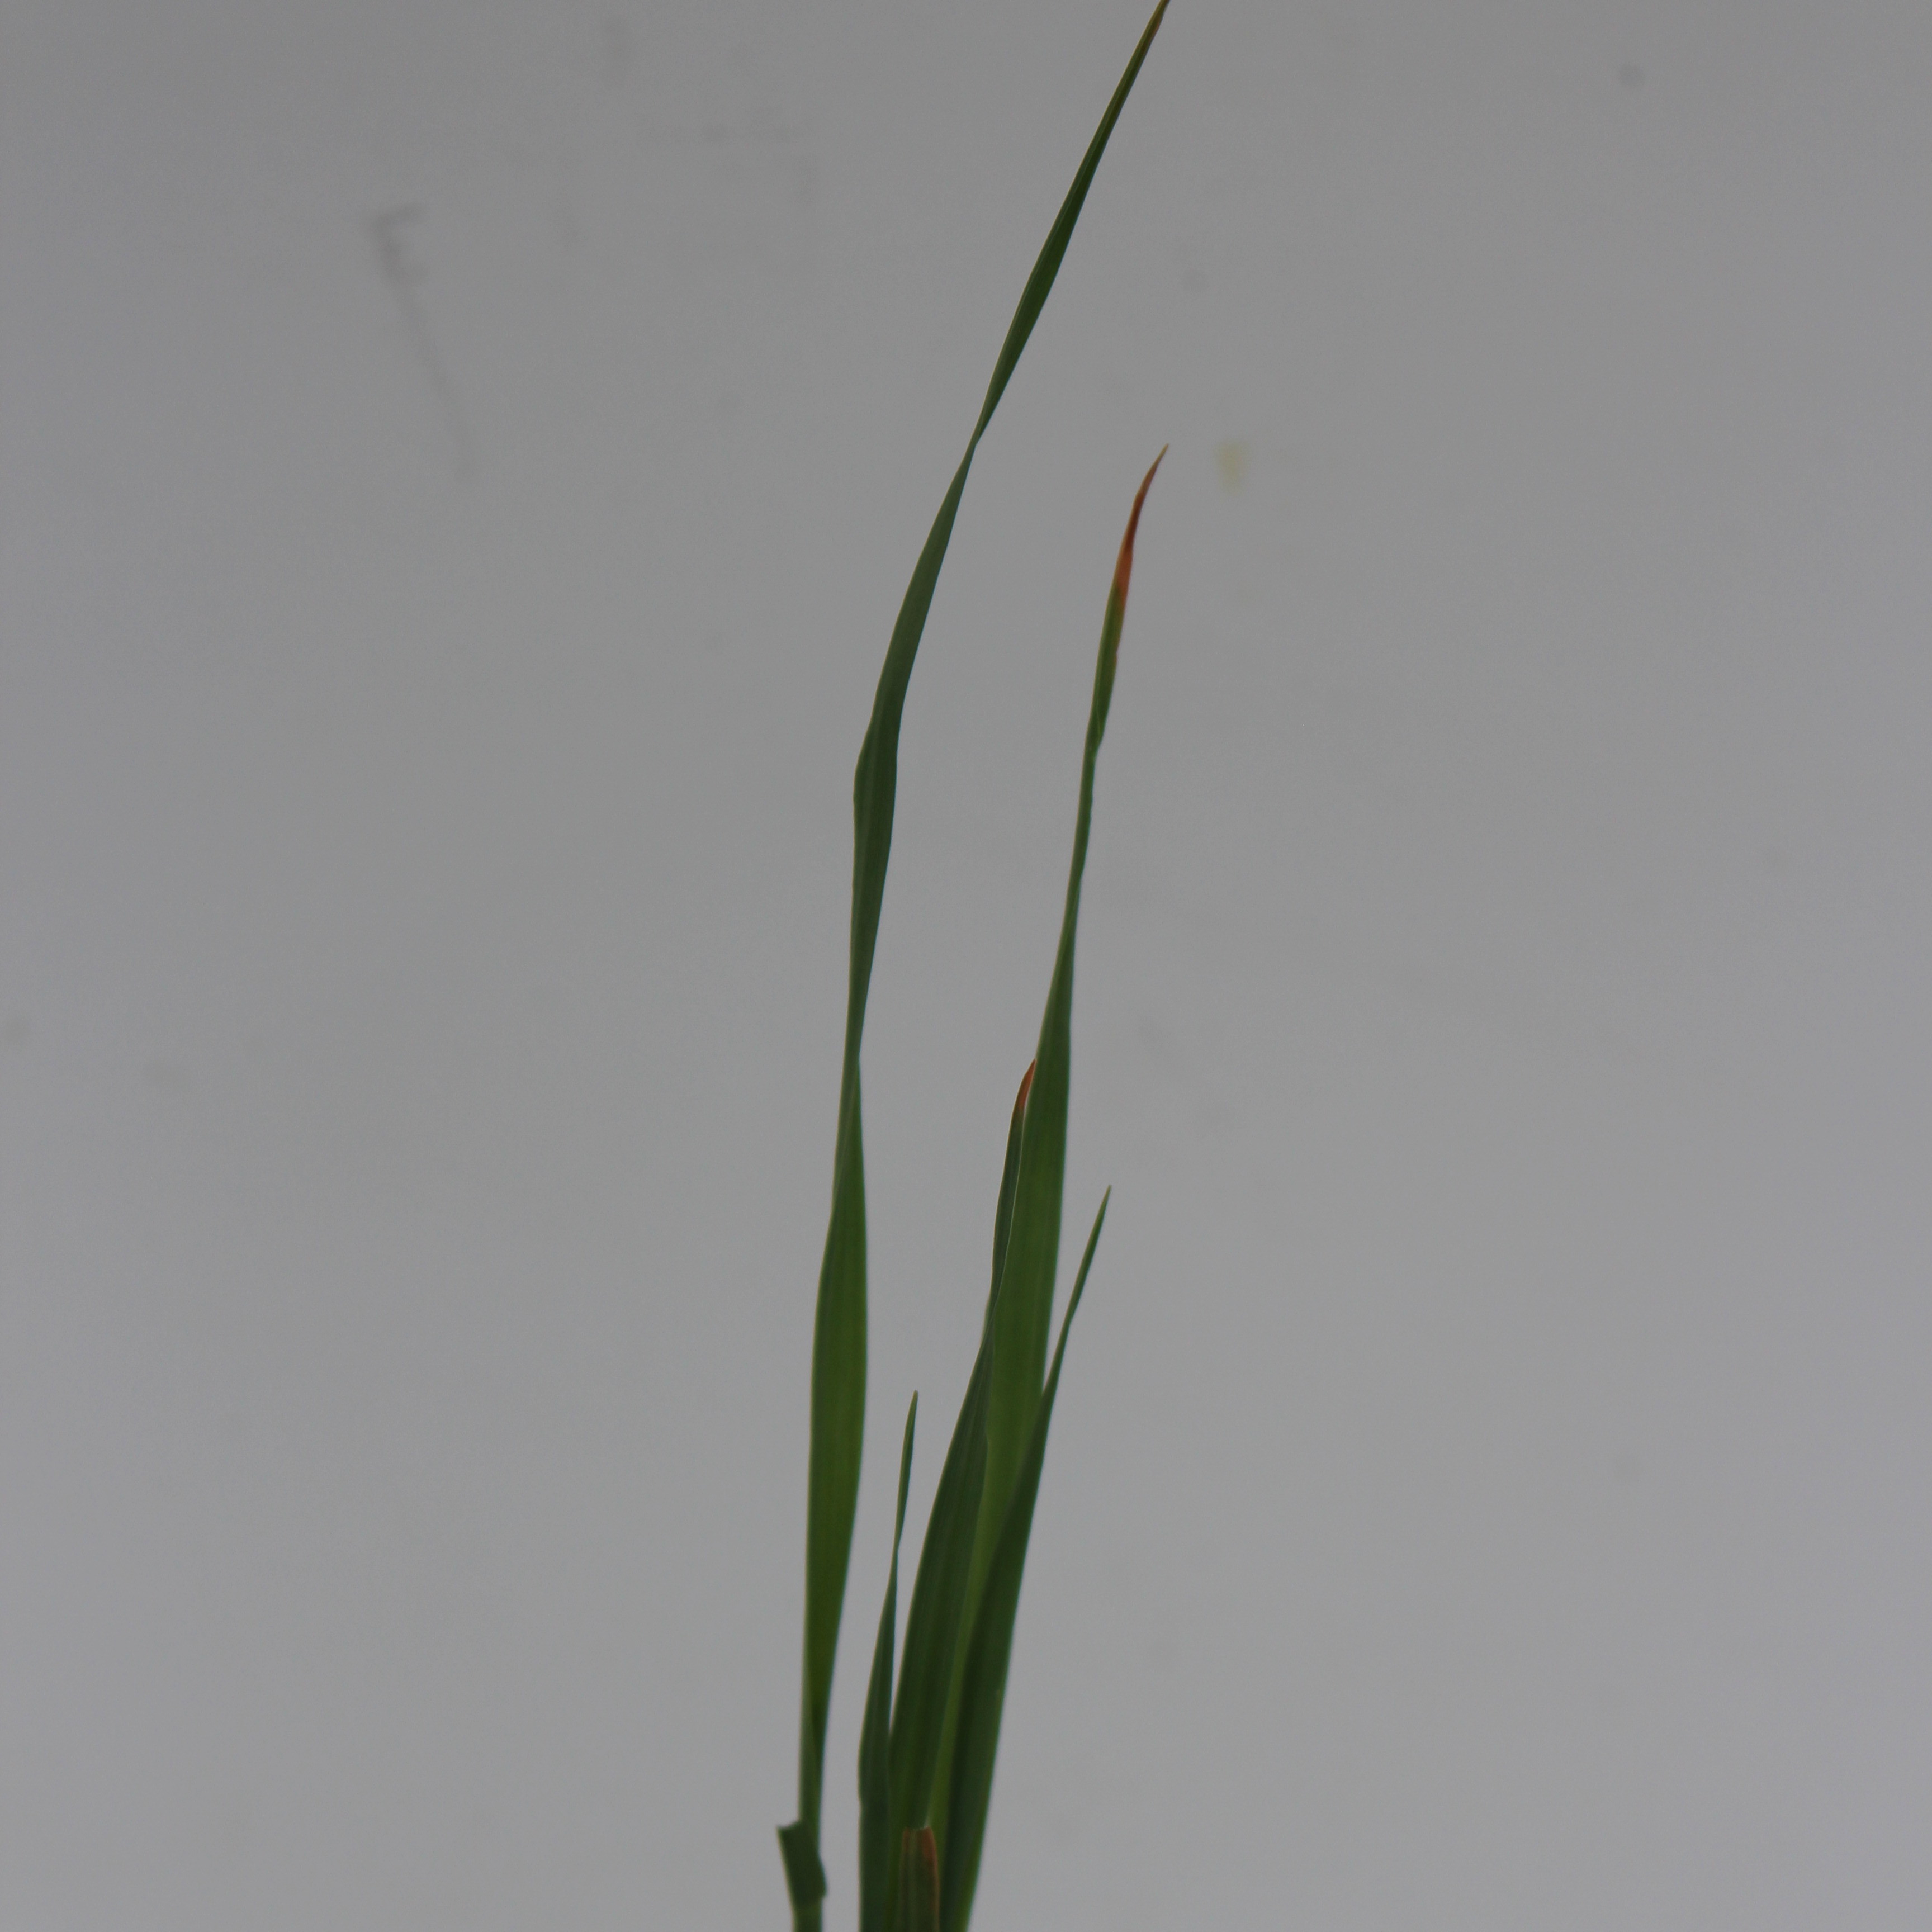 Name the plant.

Avena sterilis
